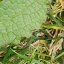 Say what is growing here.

structured weed
